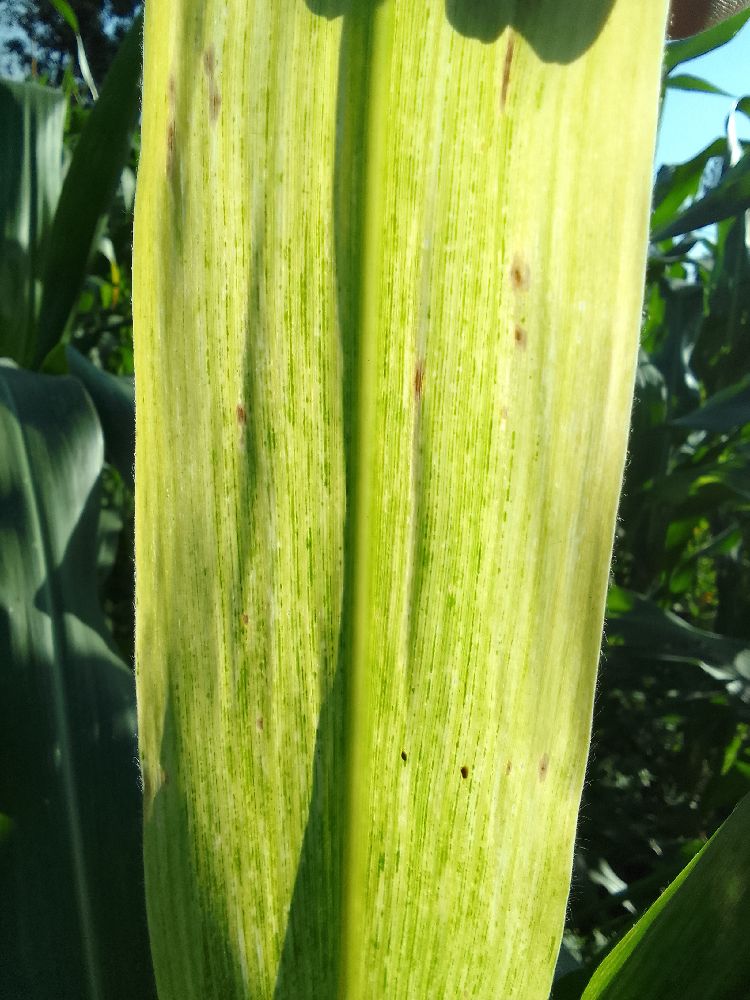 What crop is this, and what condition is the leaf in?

maize, maize lethal necrosis
